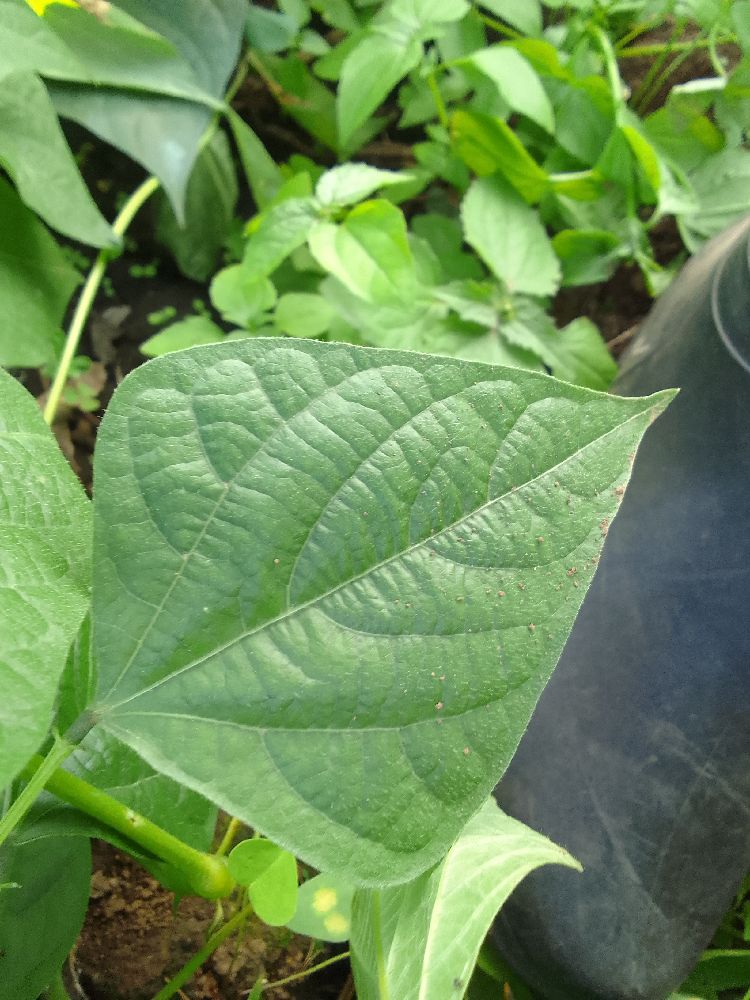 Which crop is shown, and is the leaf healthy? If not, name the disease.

common bean, healthy
